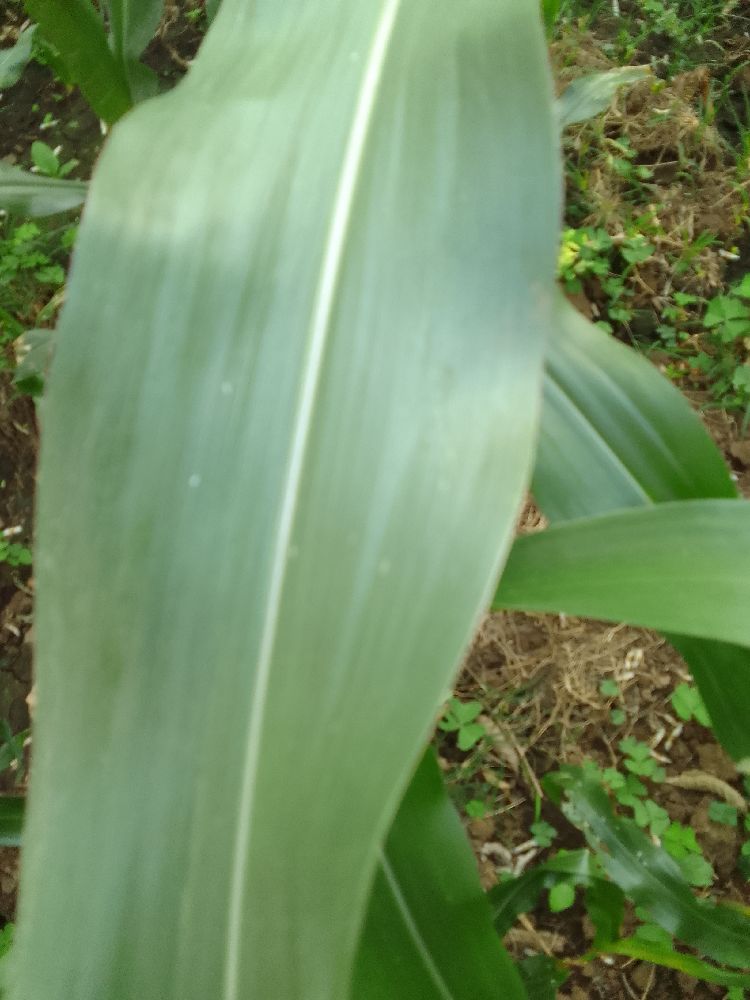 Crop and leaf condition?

maize, healthy
